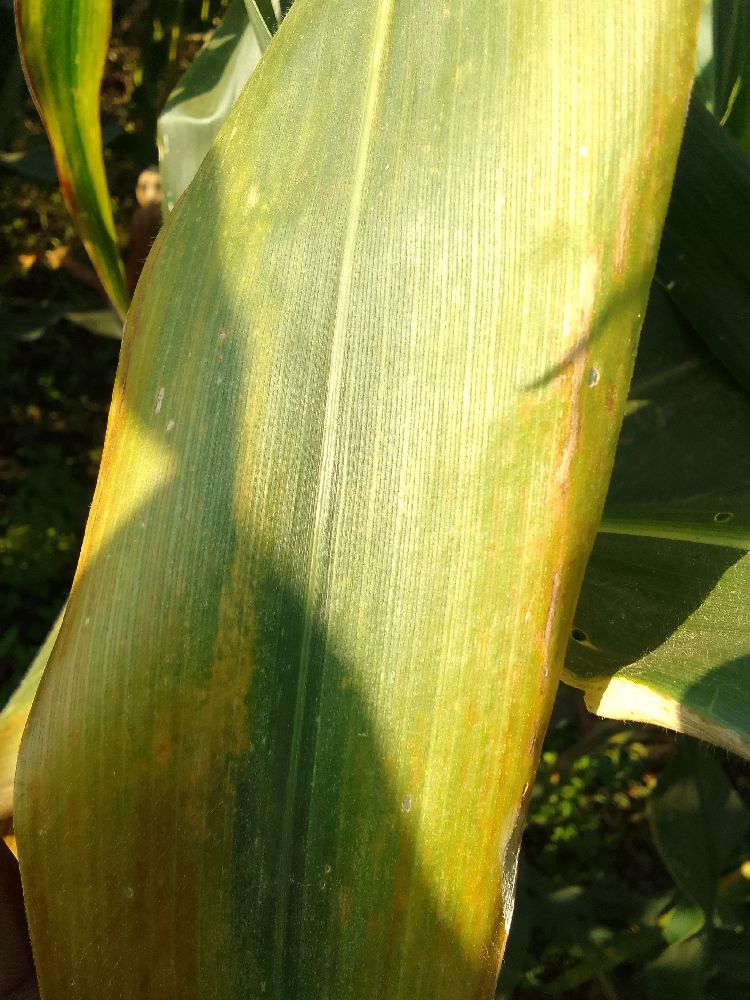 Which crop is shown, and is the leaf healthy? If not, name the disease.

maize, maize lethal necrosis
